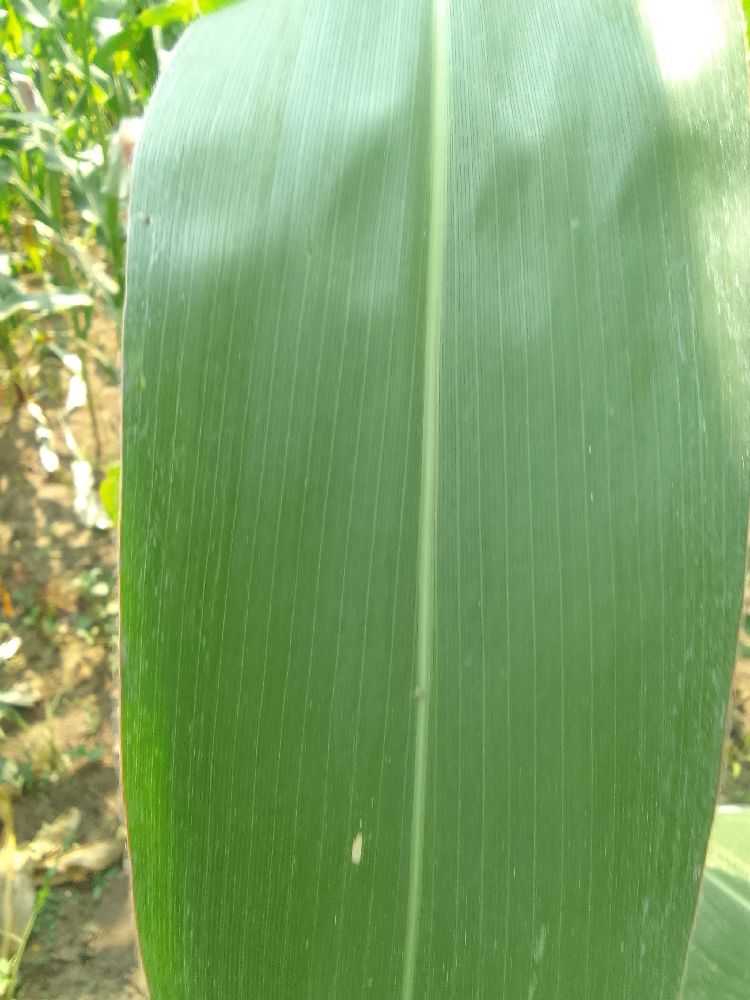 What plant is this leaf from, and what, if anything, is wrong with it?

maize, healthy
